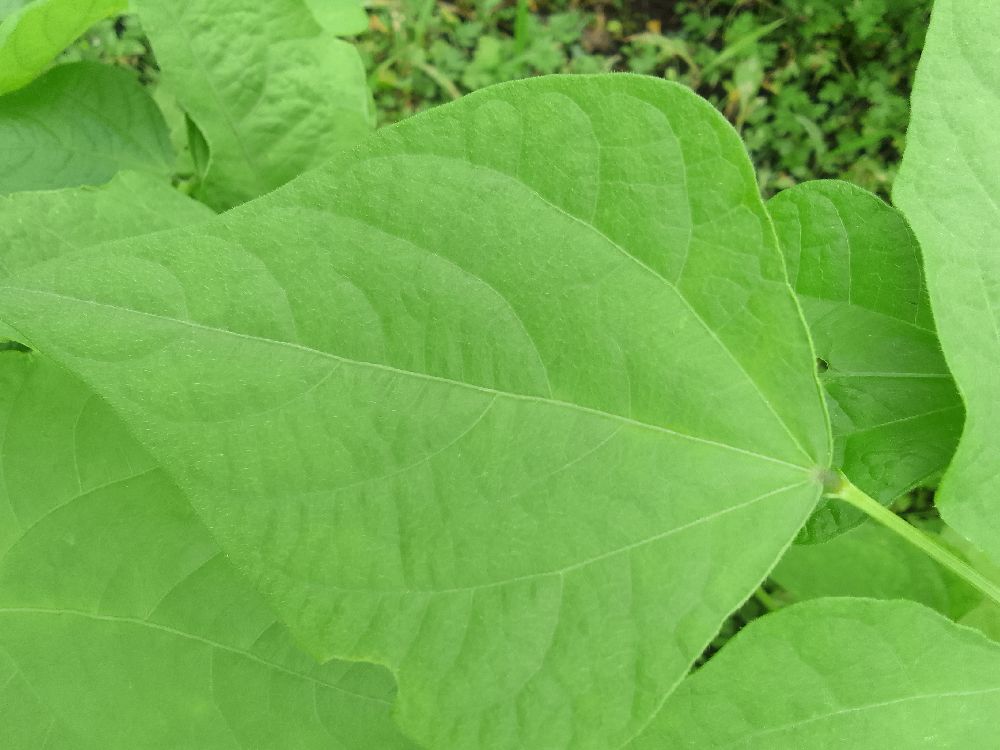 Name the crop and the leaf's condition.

common bean, healthy
